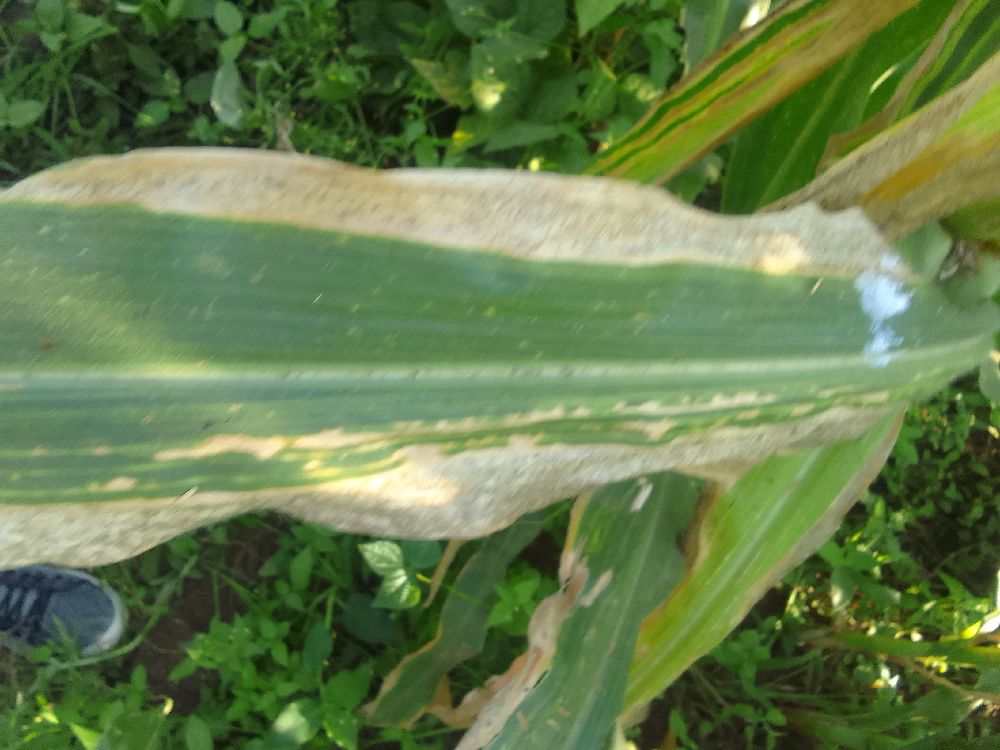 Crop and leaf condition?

maize, maize lethal necrosis
